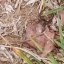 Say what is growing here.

grass
